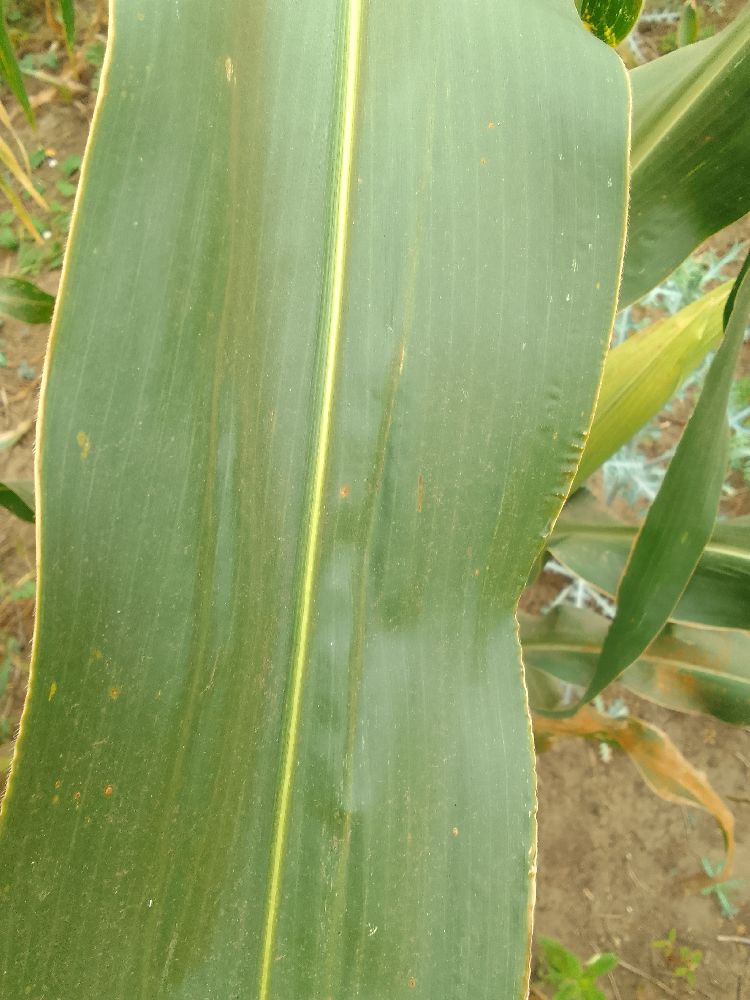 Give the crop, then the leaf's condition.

maize, healthy
